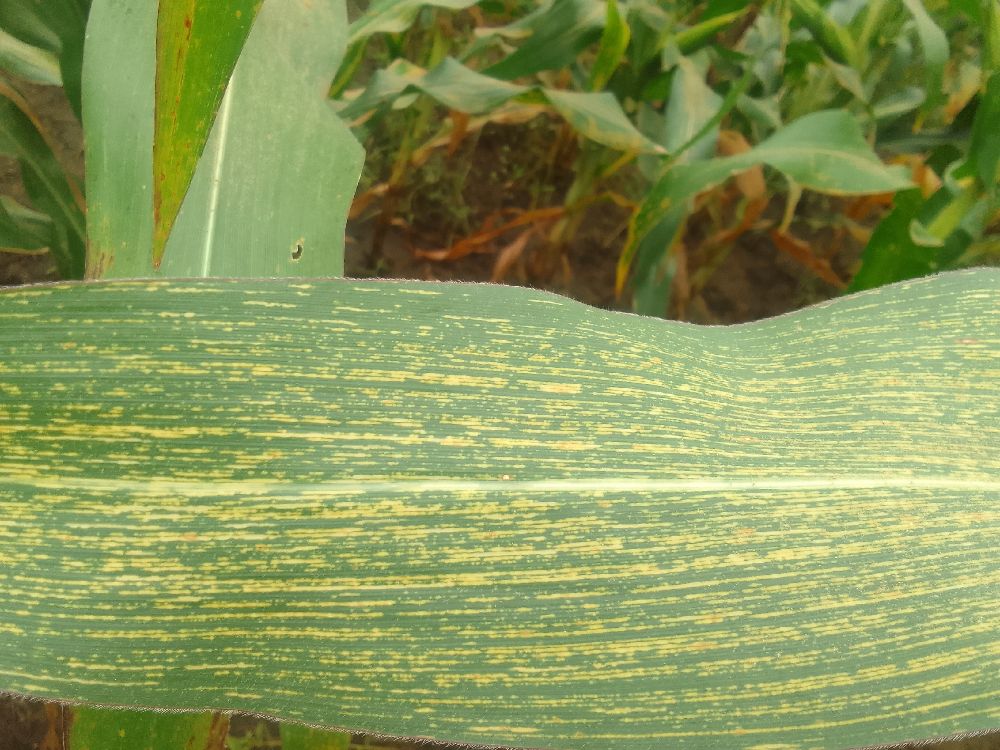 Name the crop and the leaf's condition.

maize, maize streak virus
